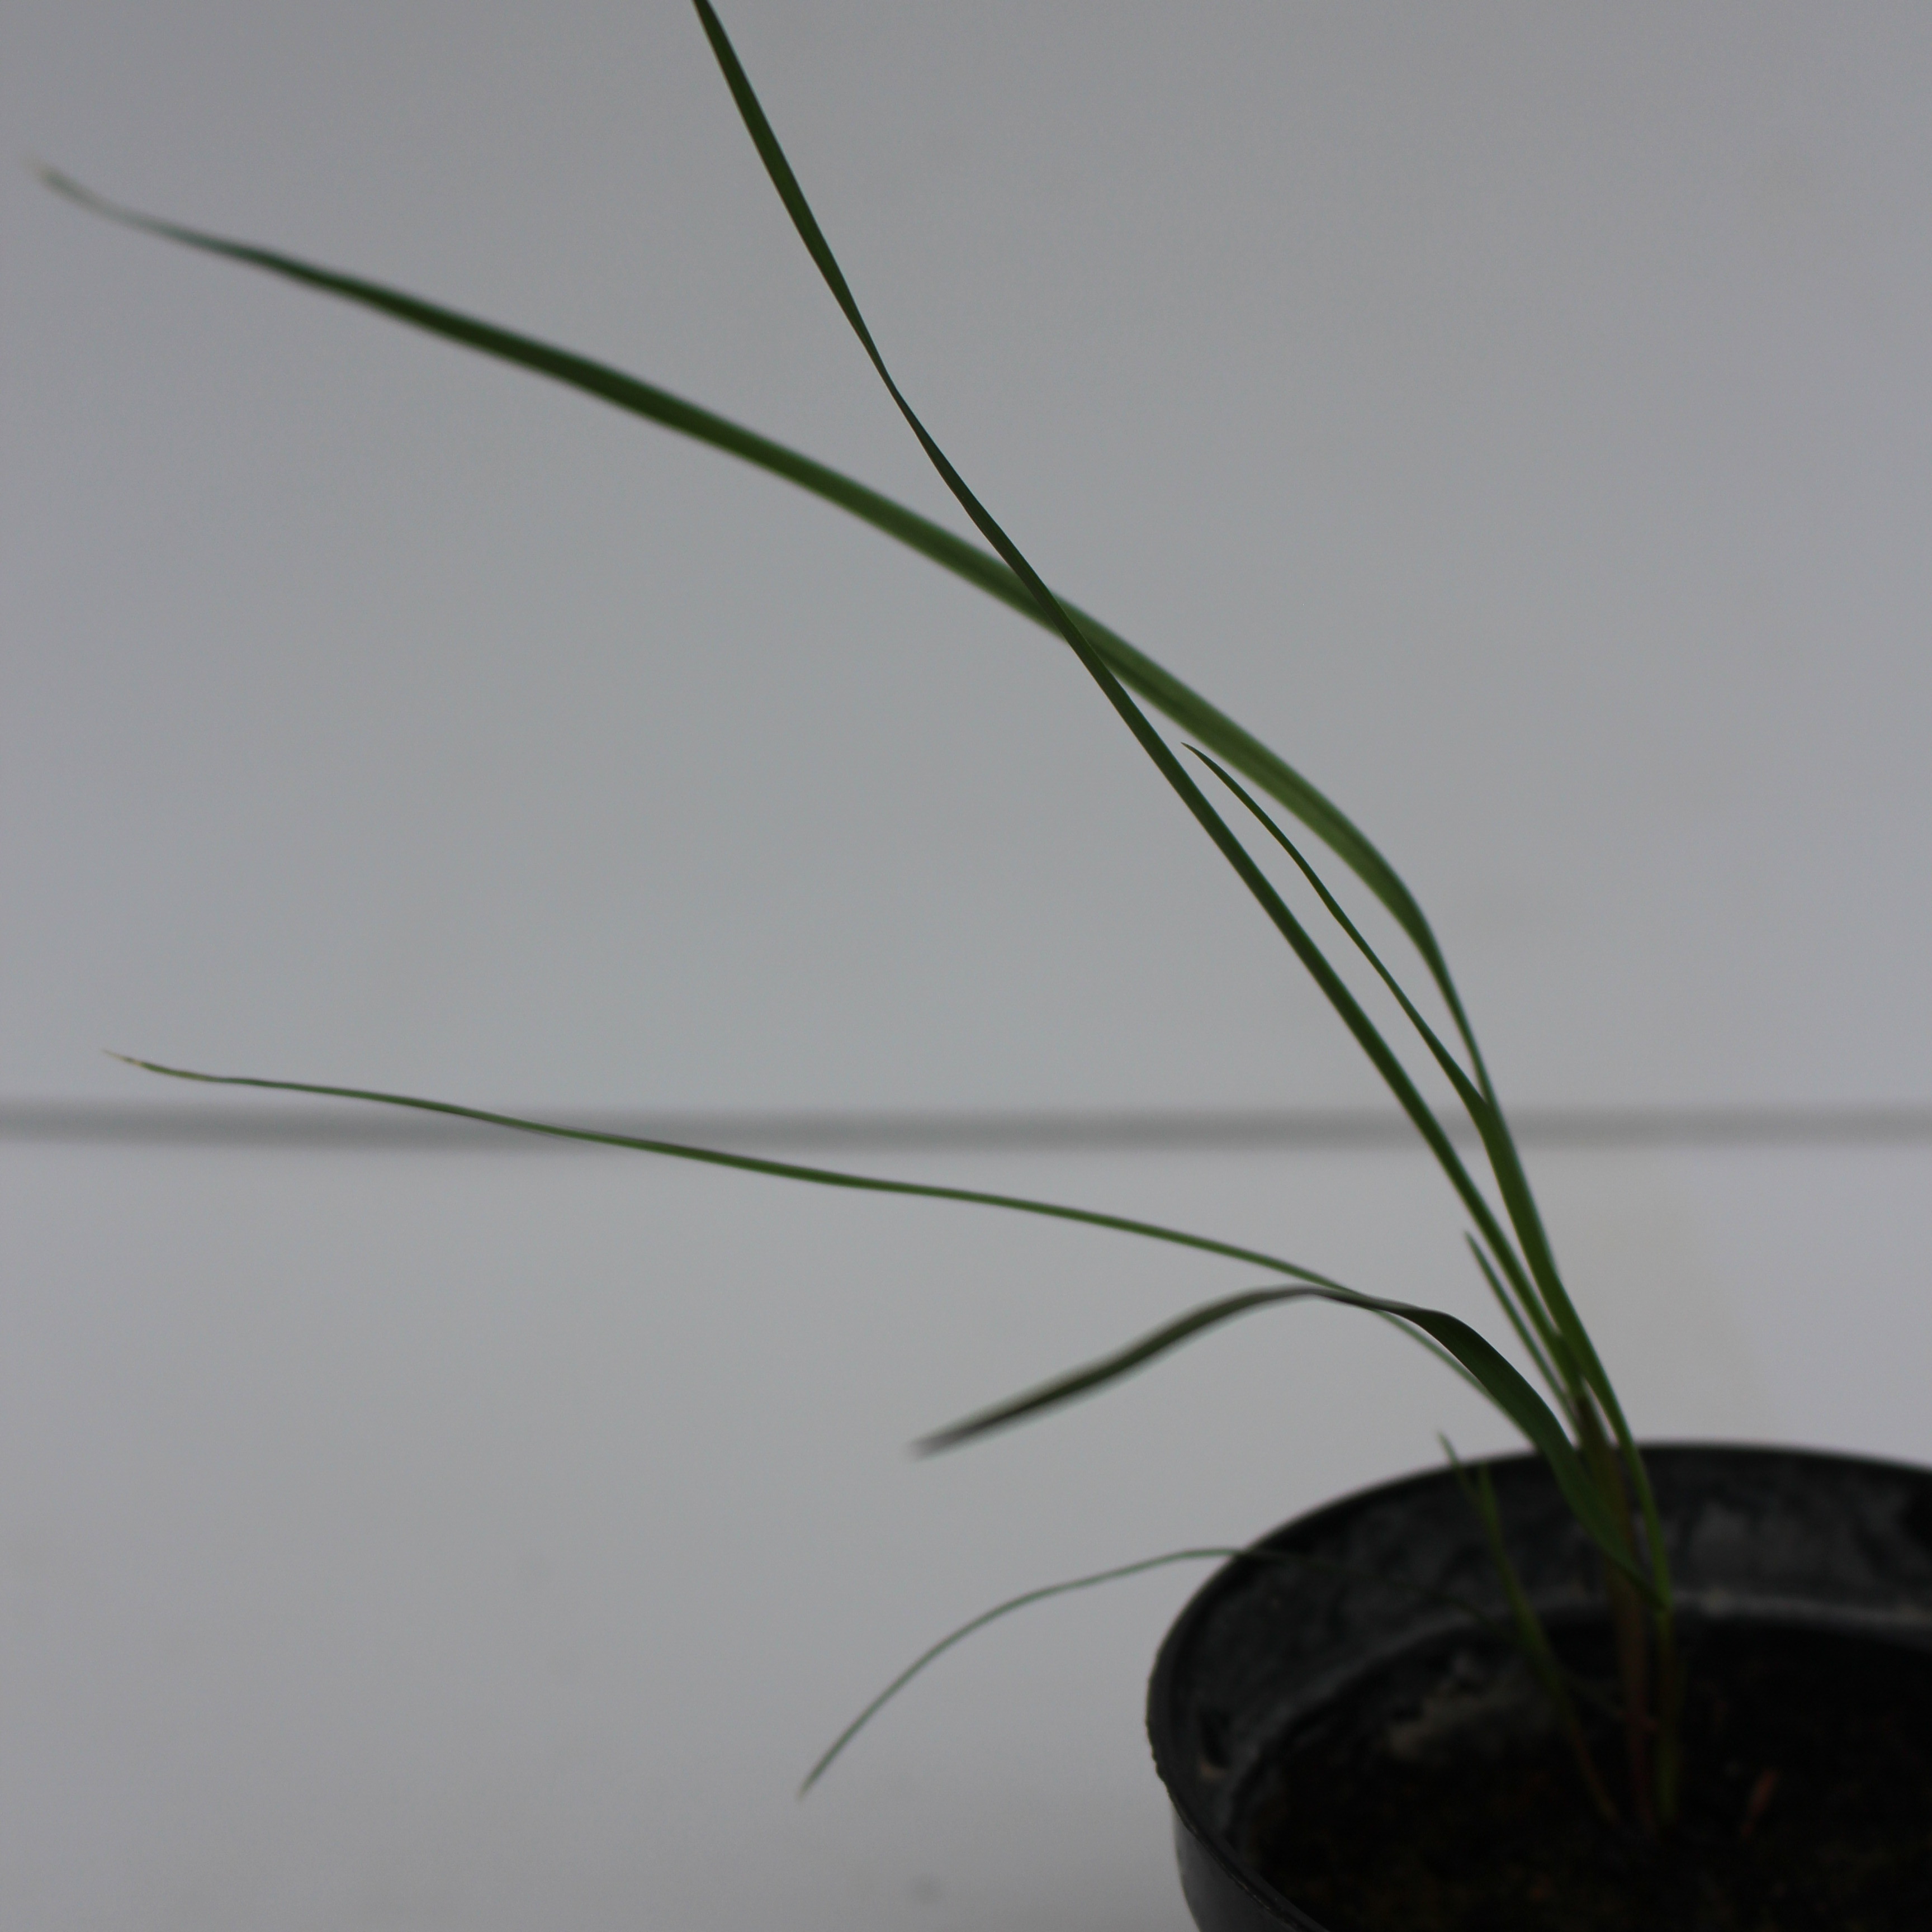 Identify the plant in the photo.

Lolium multiflorum
